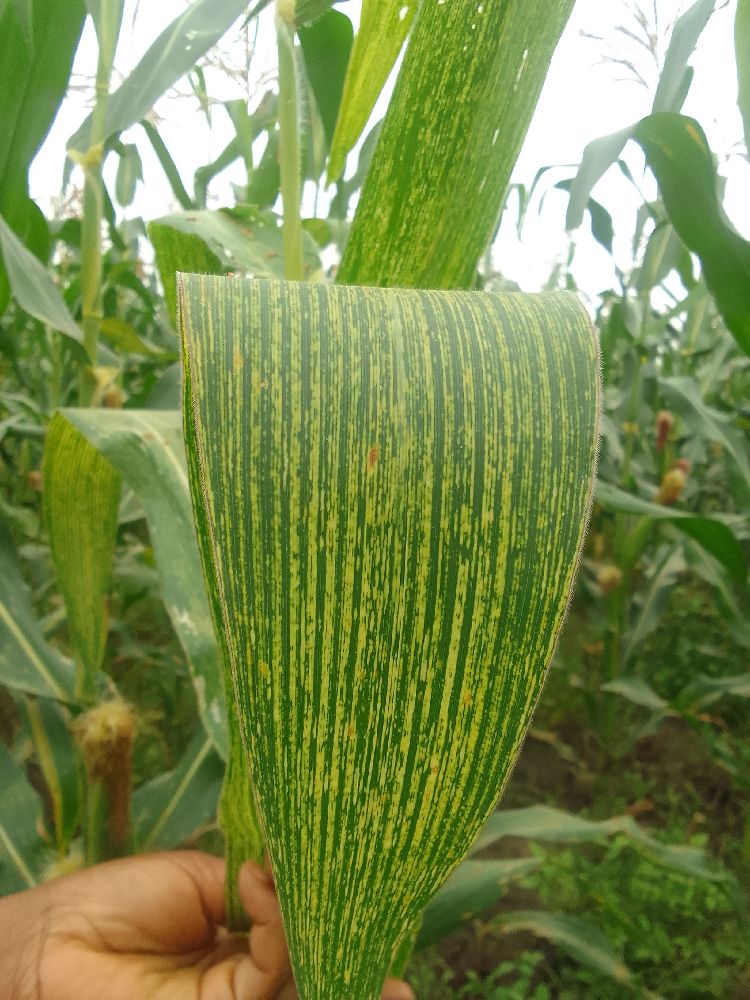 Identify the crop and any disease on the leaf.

maize, maize streak virus
